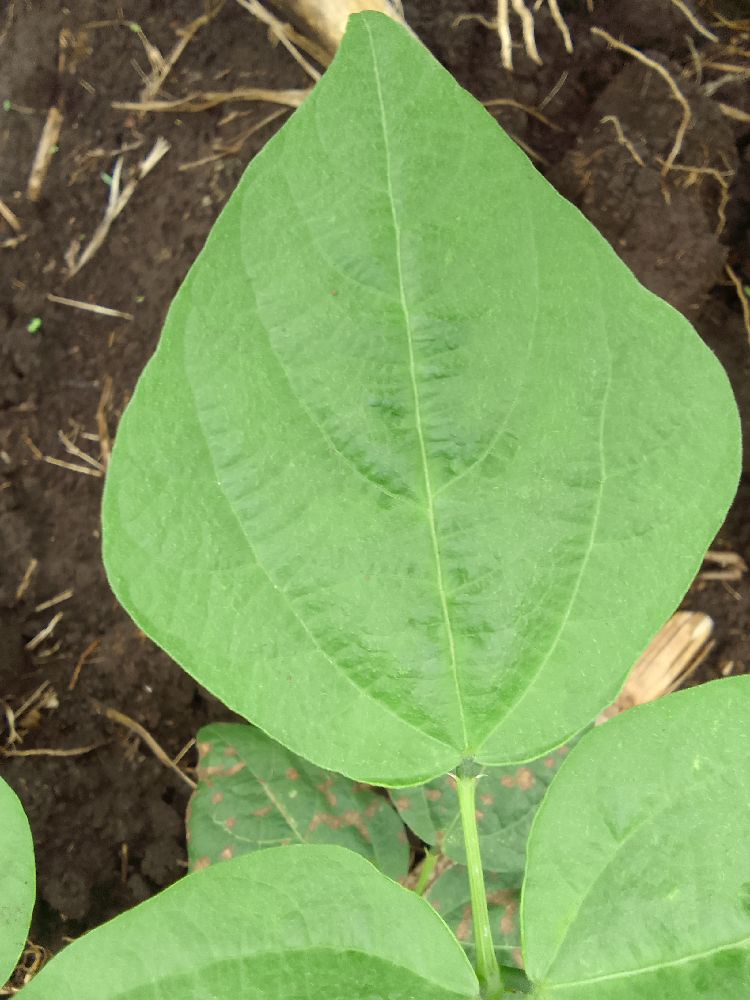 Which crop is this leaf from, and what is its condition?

common bean, healthy
